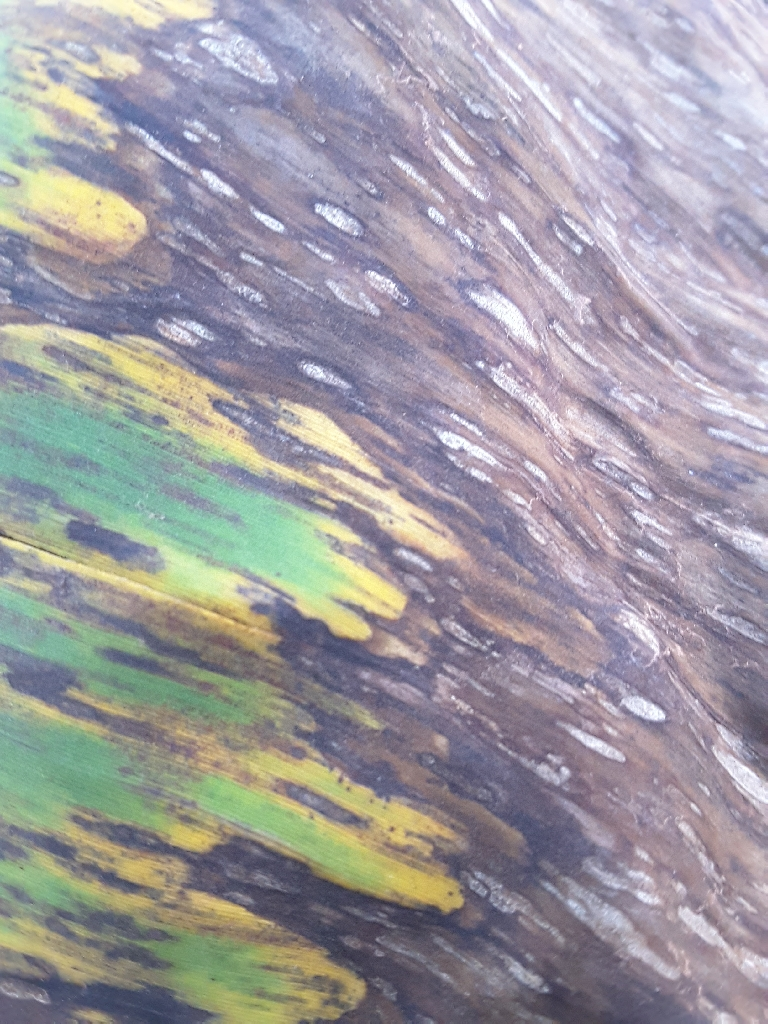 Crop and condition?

banana, black sigatoka
